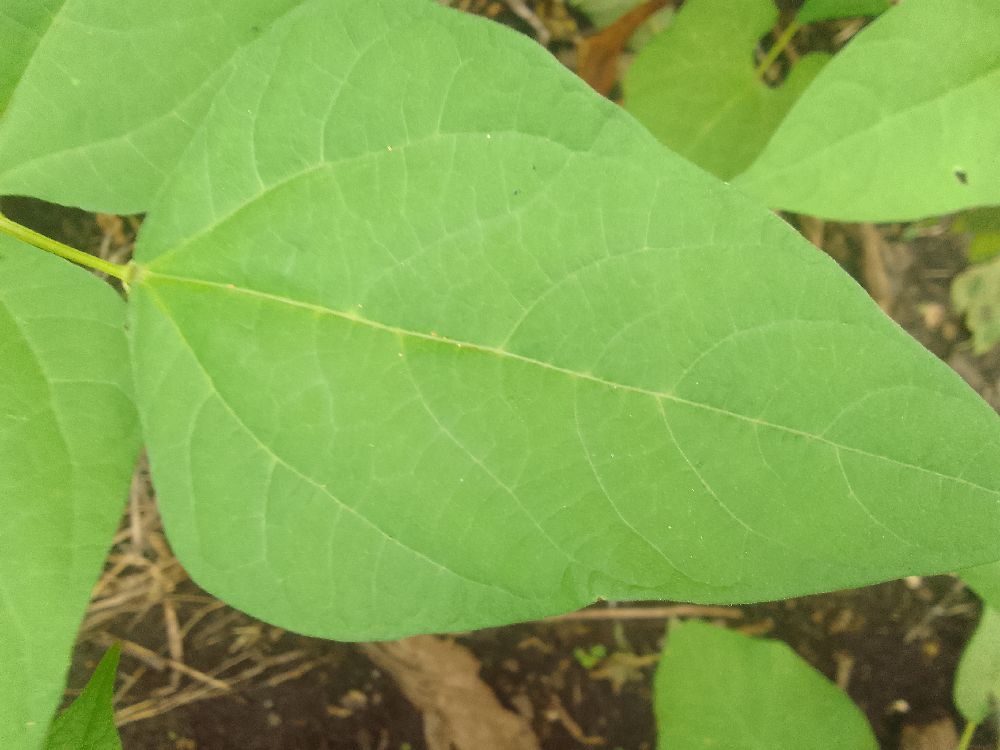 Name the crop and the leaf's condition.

common bean, healthy
